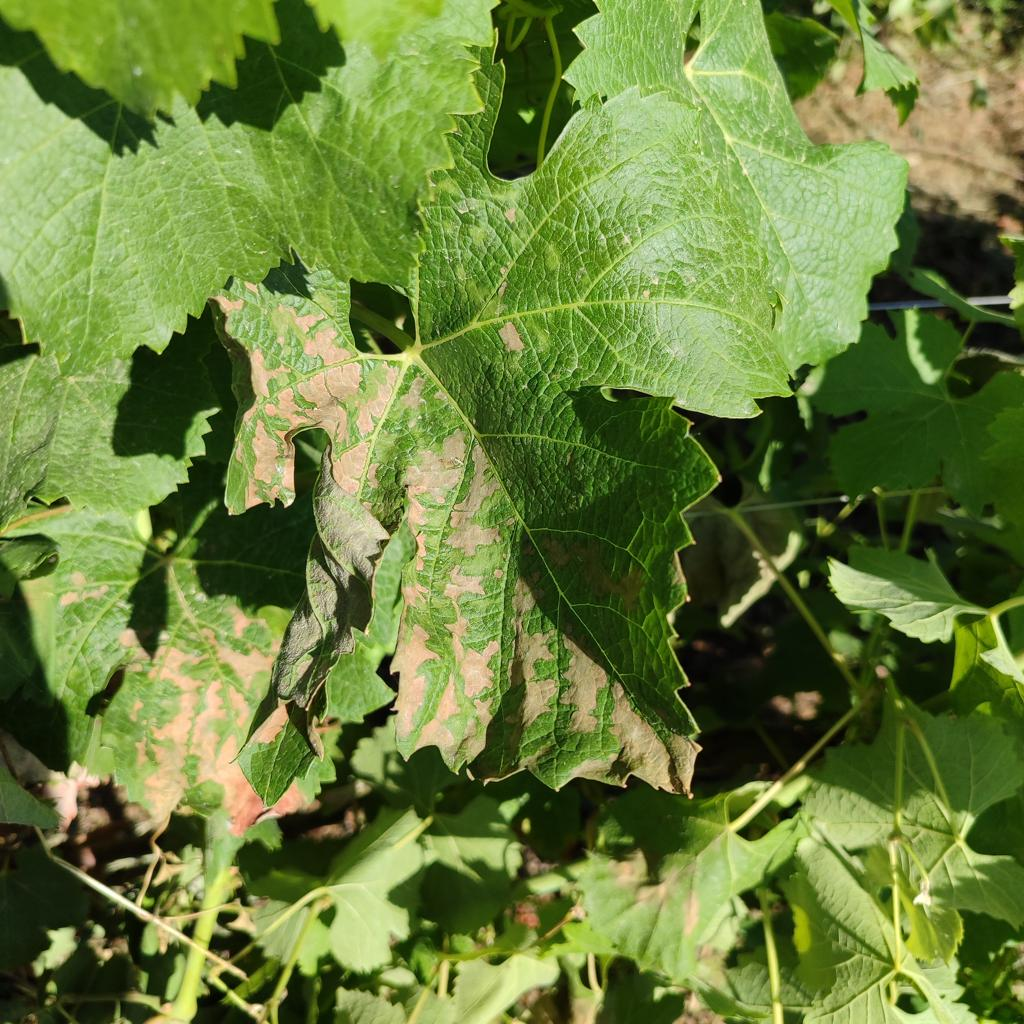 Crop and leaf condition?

grapevine, esca complex
